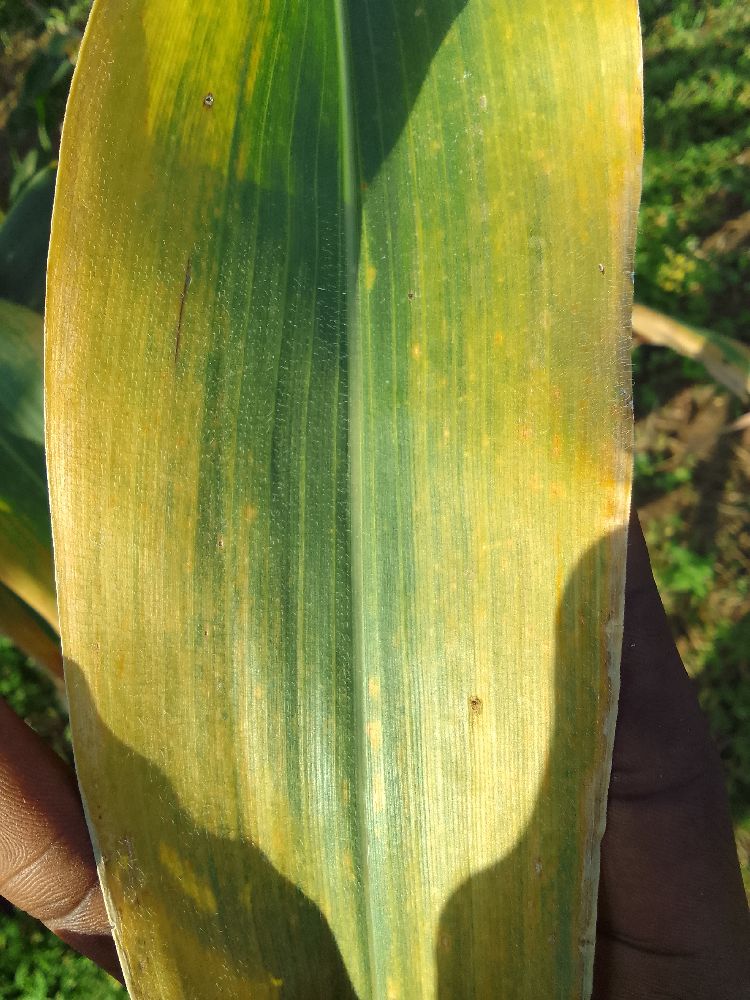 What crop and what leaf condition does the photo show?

maize, maize lethal necrosis
